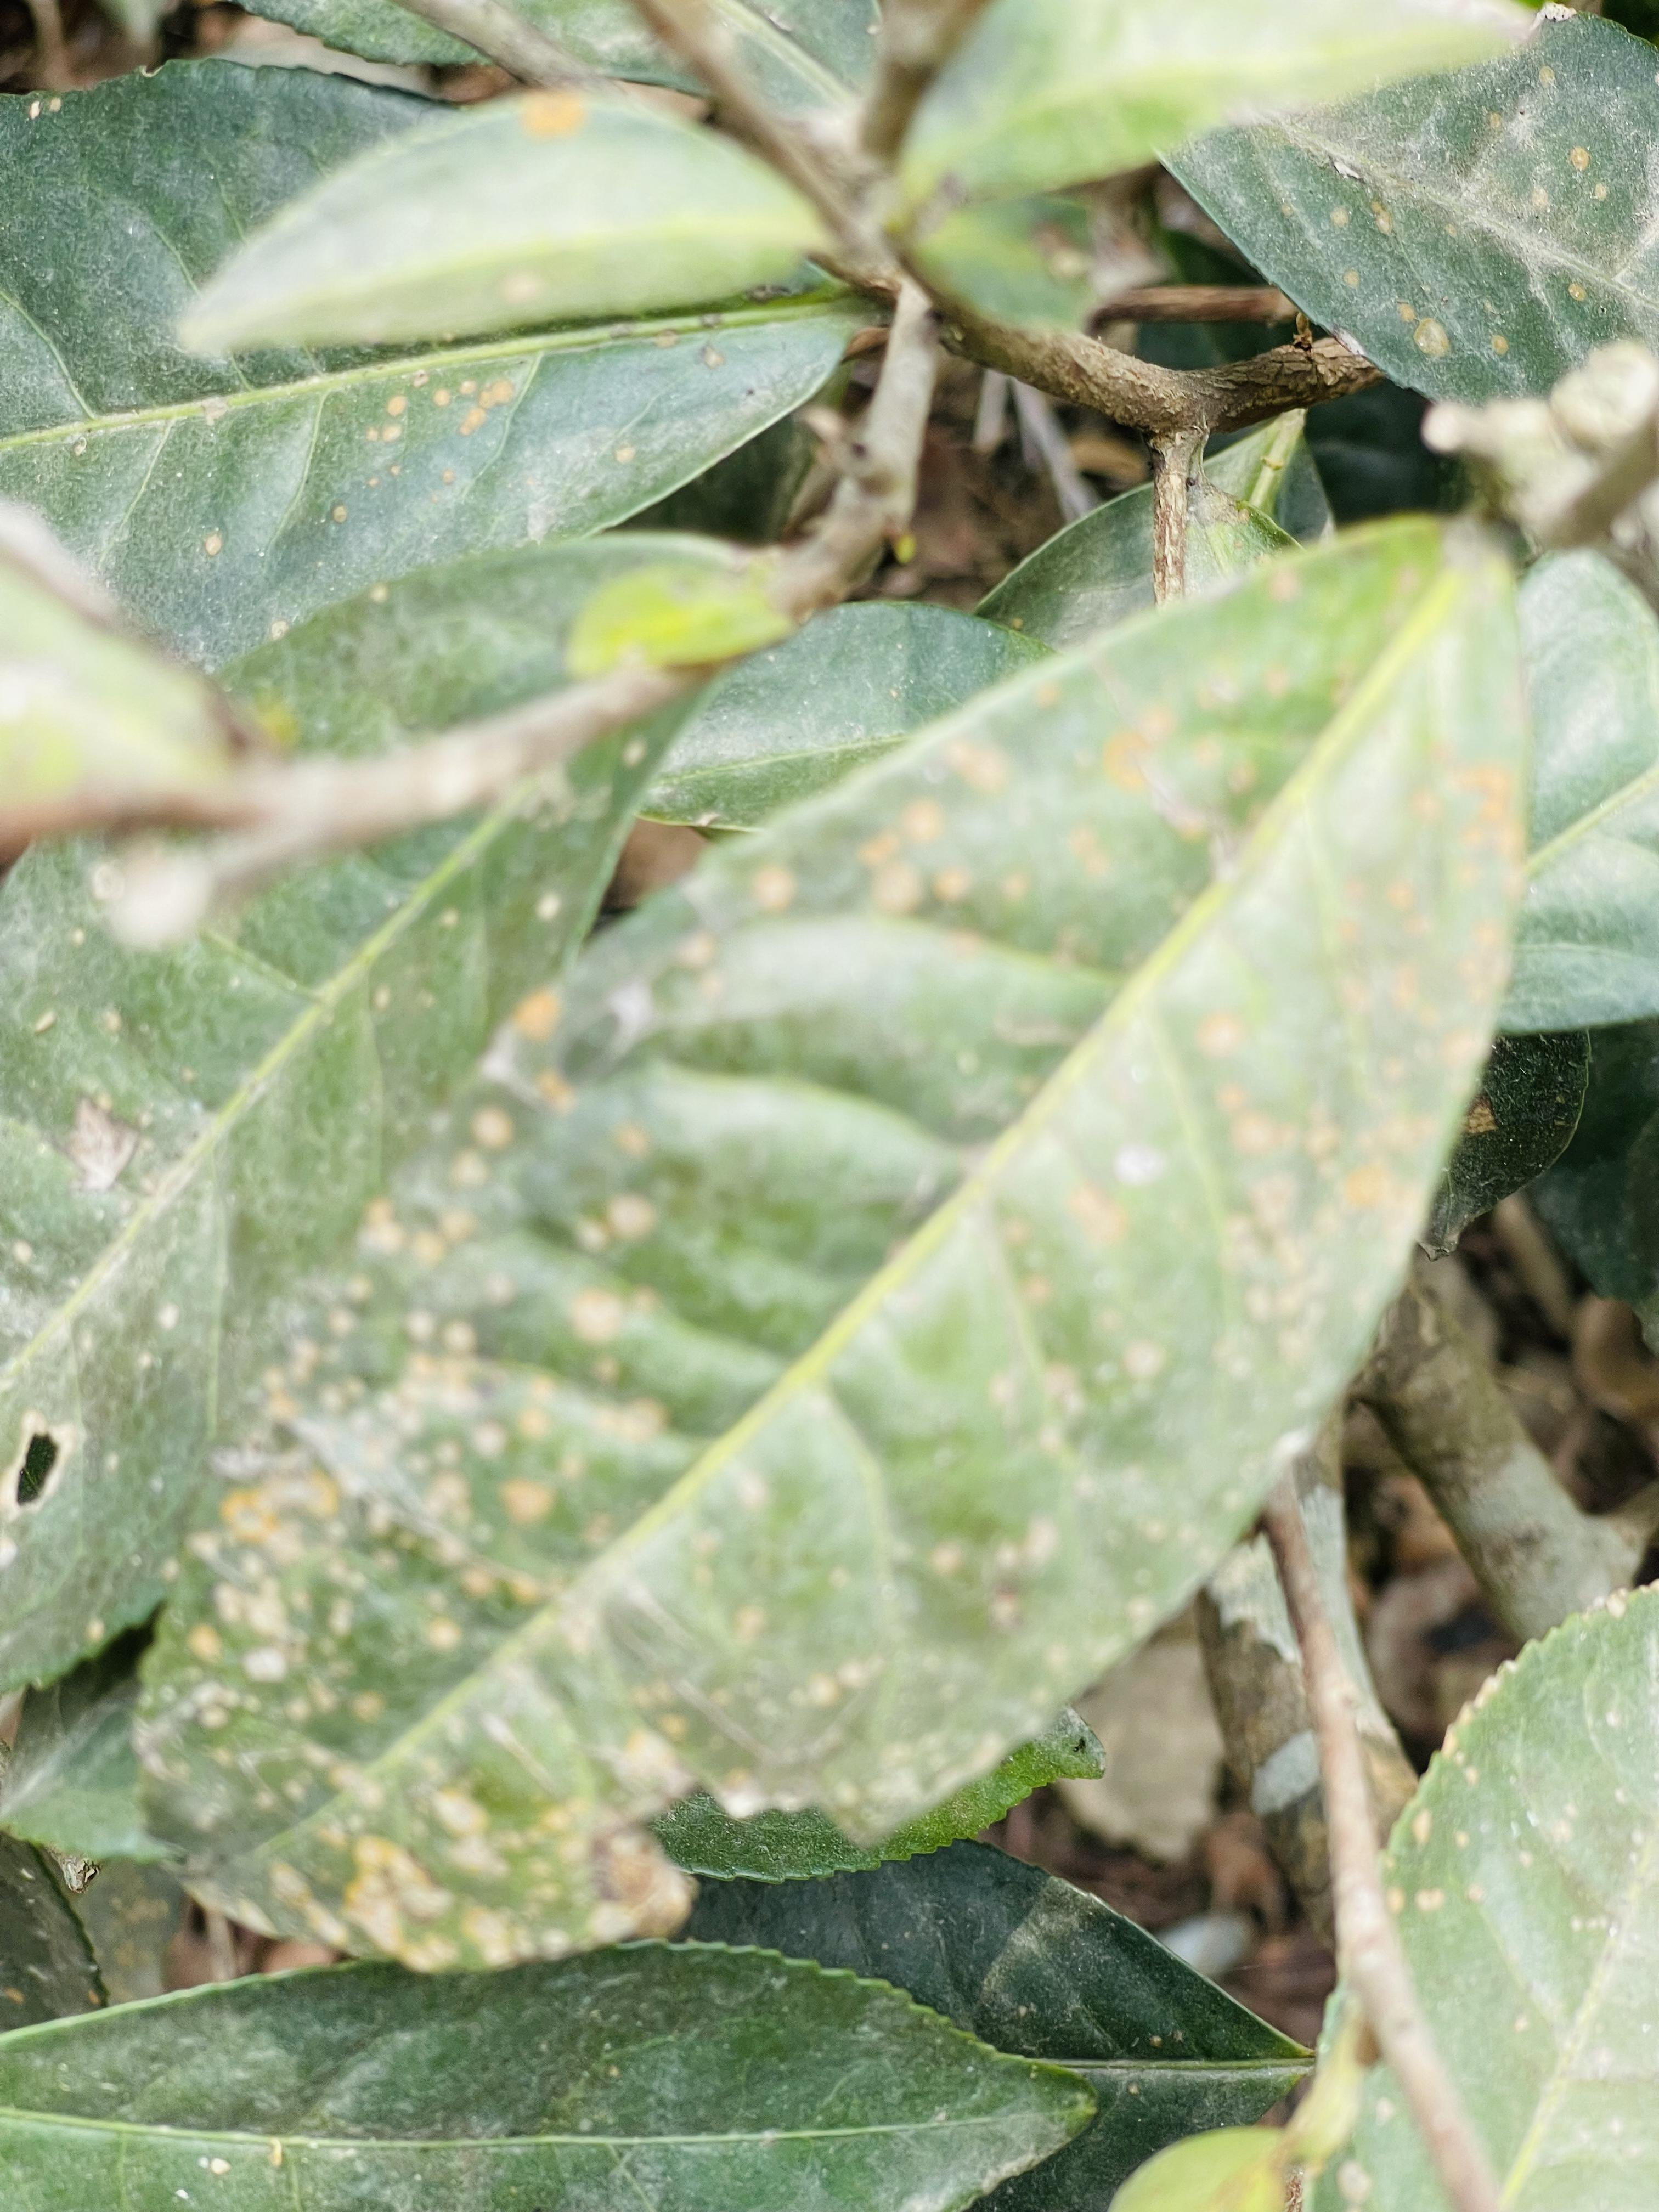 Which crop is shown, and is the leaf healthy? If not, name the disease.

tea, red rust
